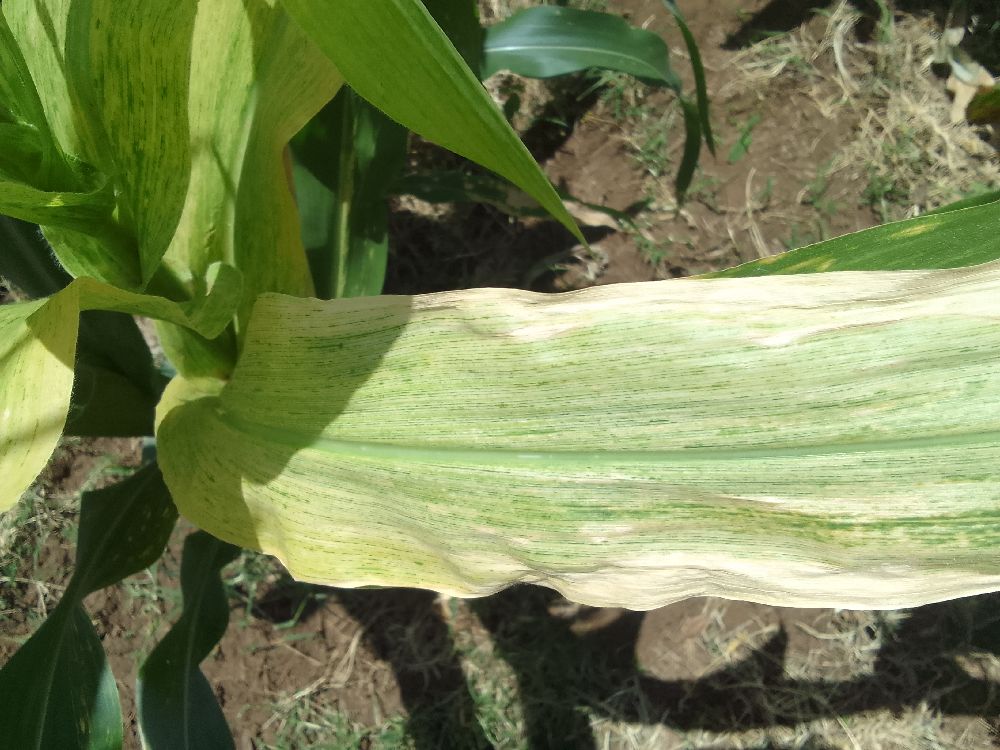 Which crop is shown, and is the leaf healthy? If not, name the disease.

maize, maize lethal necrosis
